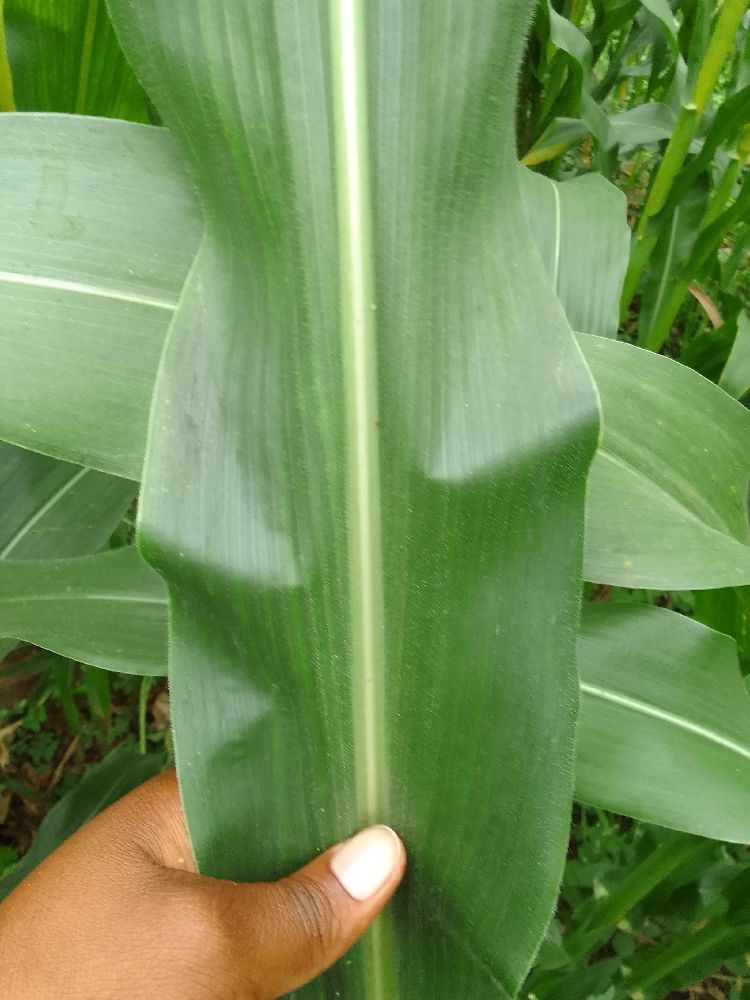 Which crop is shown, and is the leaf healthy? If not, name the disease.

maize, healthy
